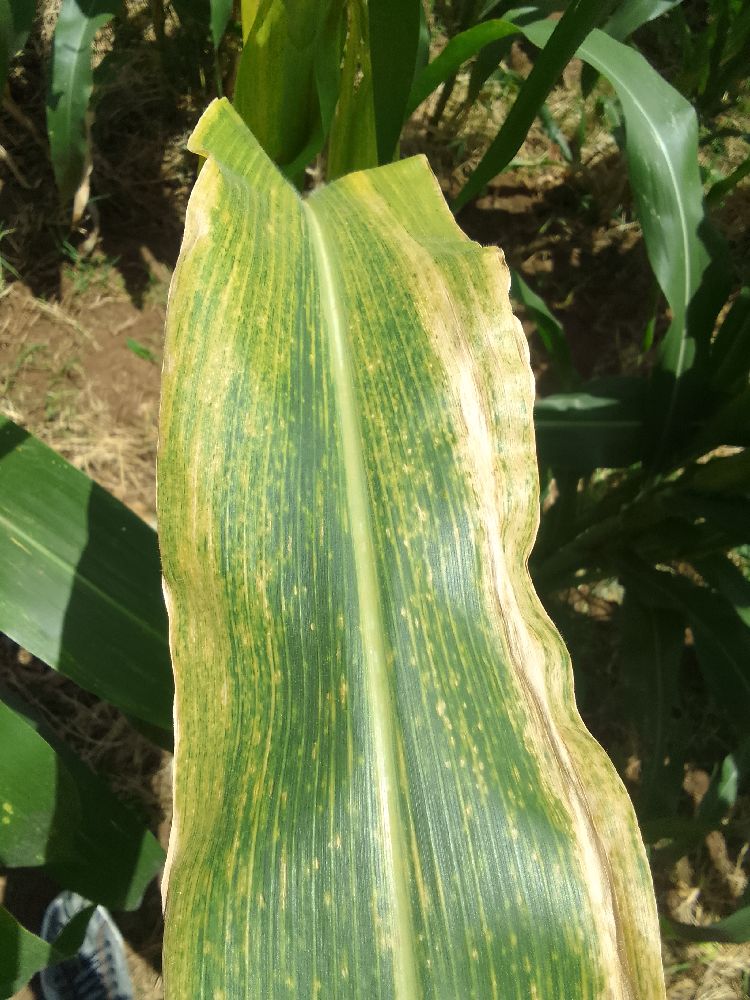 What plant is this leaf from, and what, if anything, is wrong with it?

maize, maize lethal necrosis
